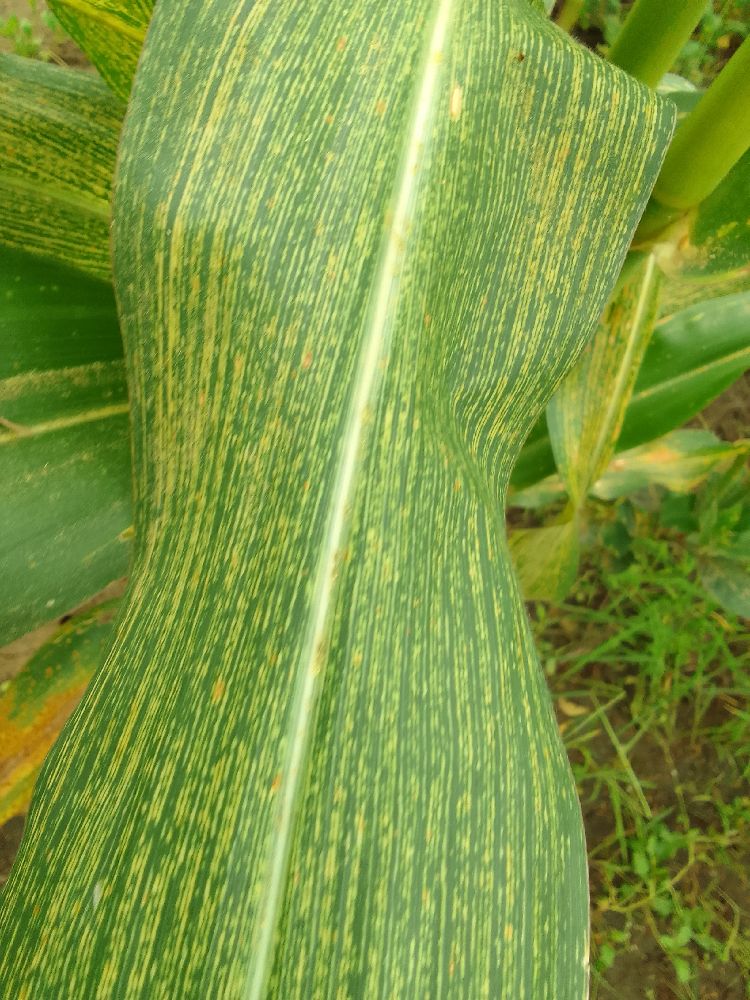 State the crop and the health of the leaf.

maize, maize streak virus
